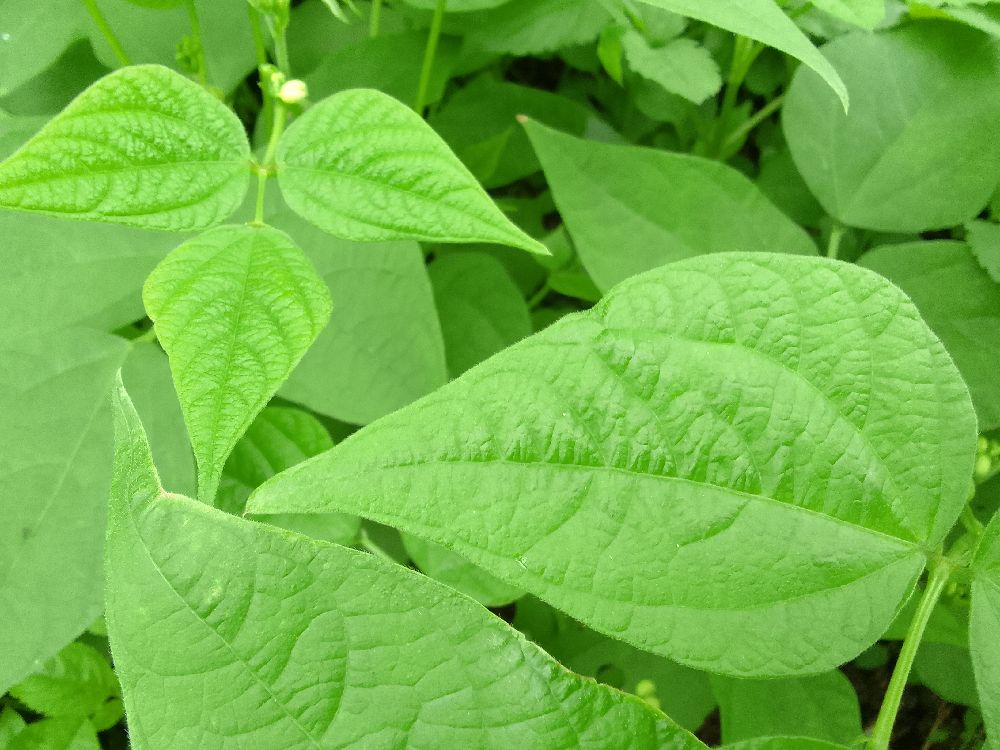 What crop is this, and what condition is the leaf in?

common bean, healthy
